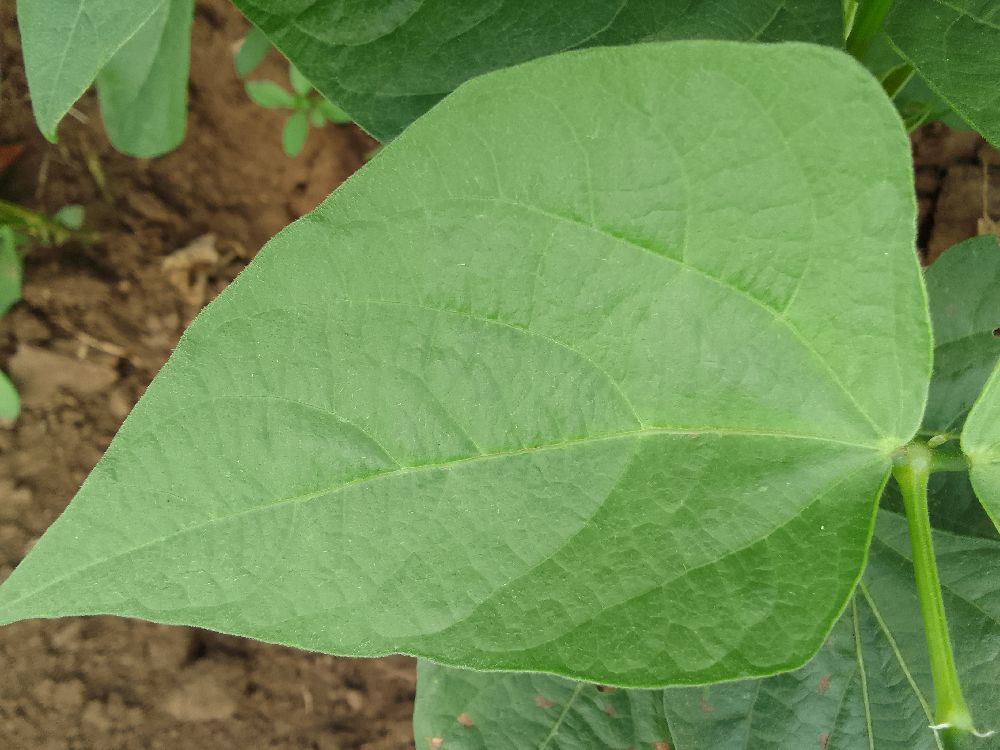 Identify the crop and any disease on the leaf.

common bean, healthy
